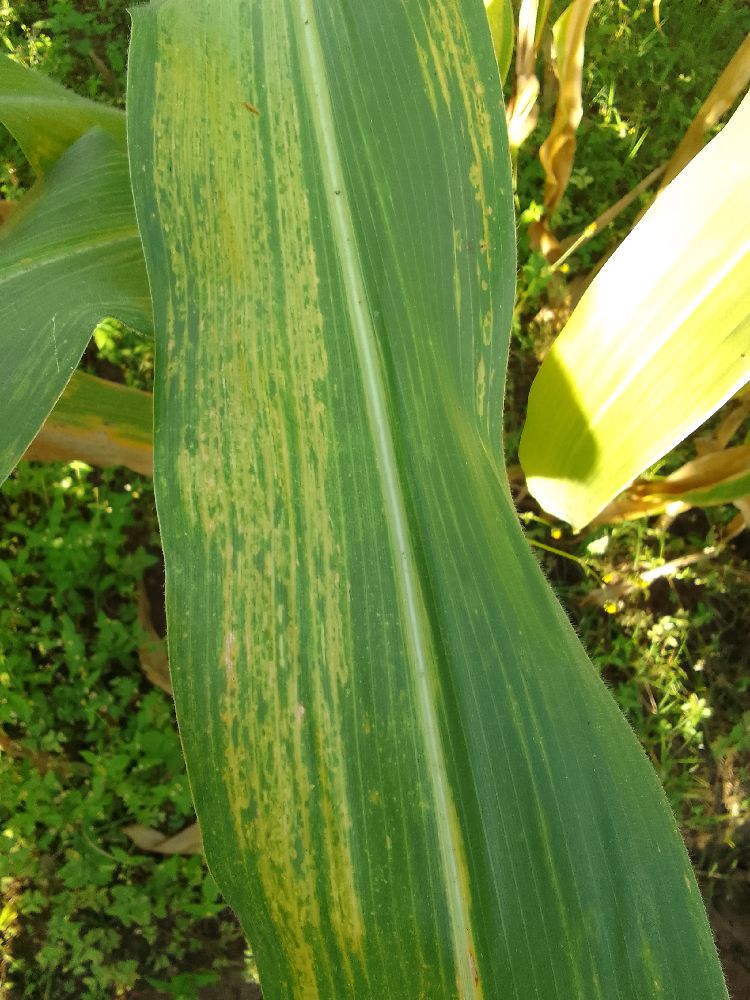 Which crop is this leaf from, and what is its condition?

maize, maize lethal necrosis
